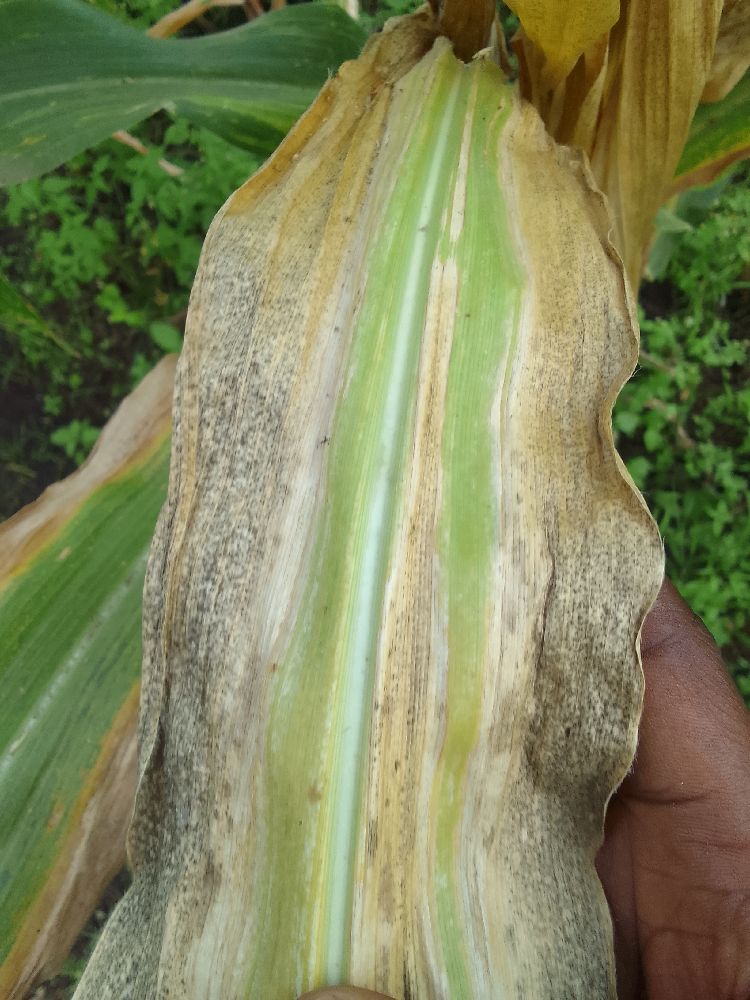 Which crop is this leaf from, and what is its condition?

maize, maize lethal necrosis
